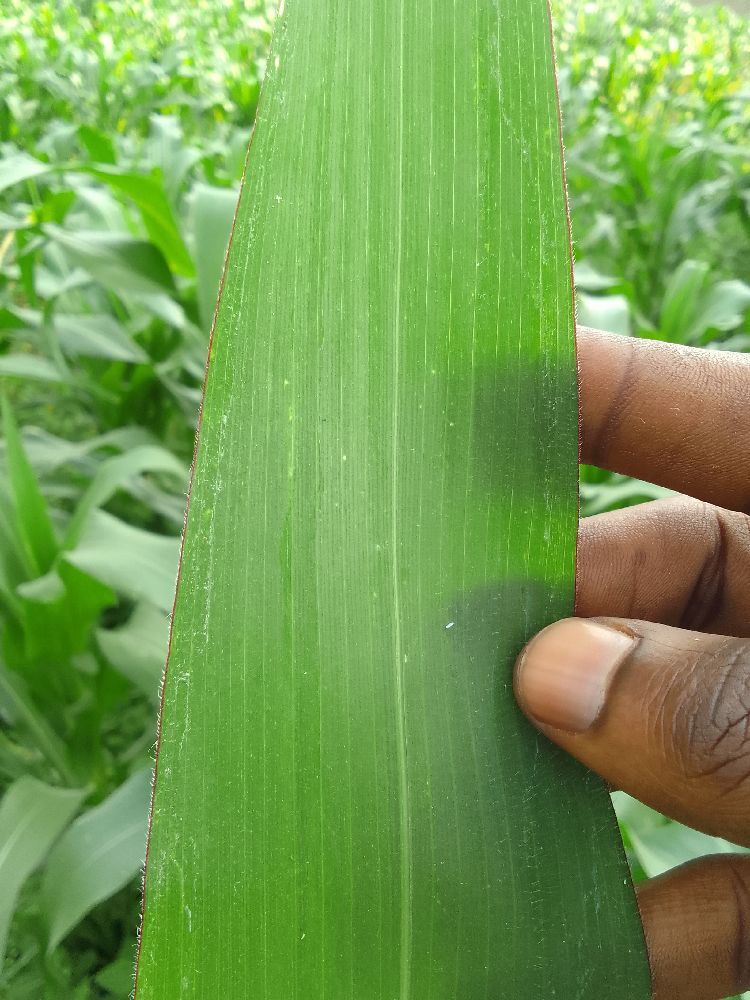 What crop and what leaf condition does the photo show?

maize, healthy
